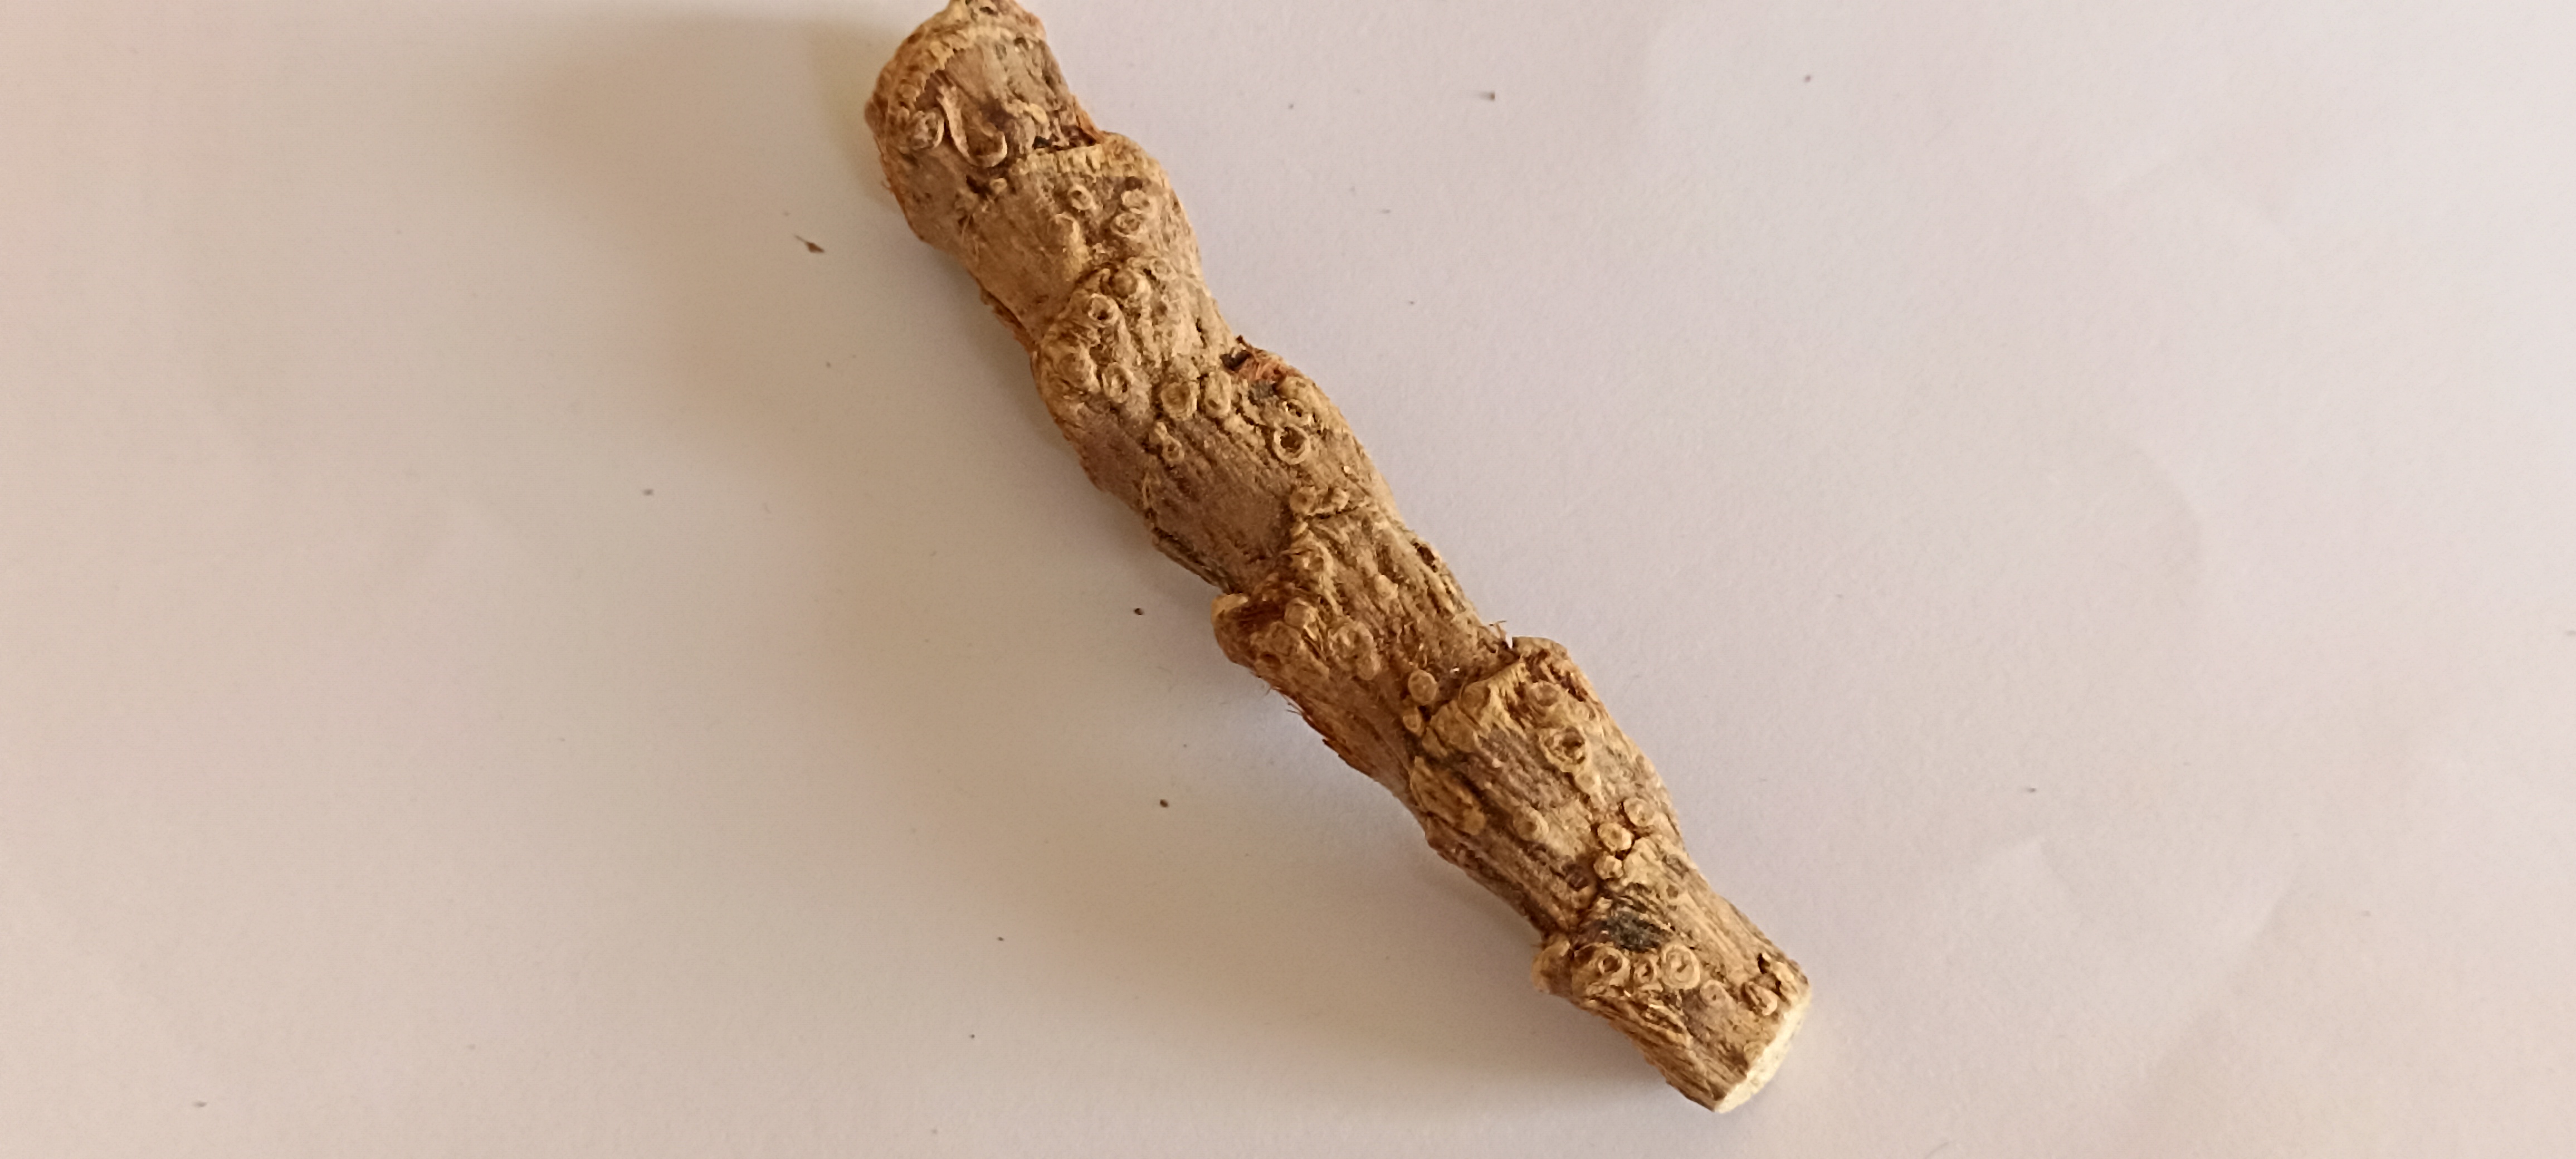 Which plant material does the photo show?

vekhand
